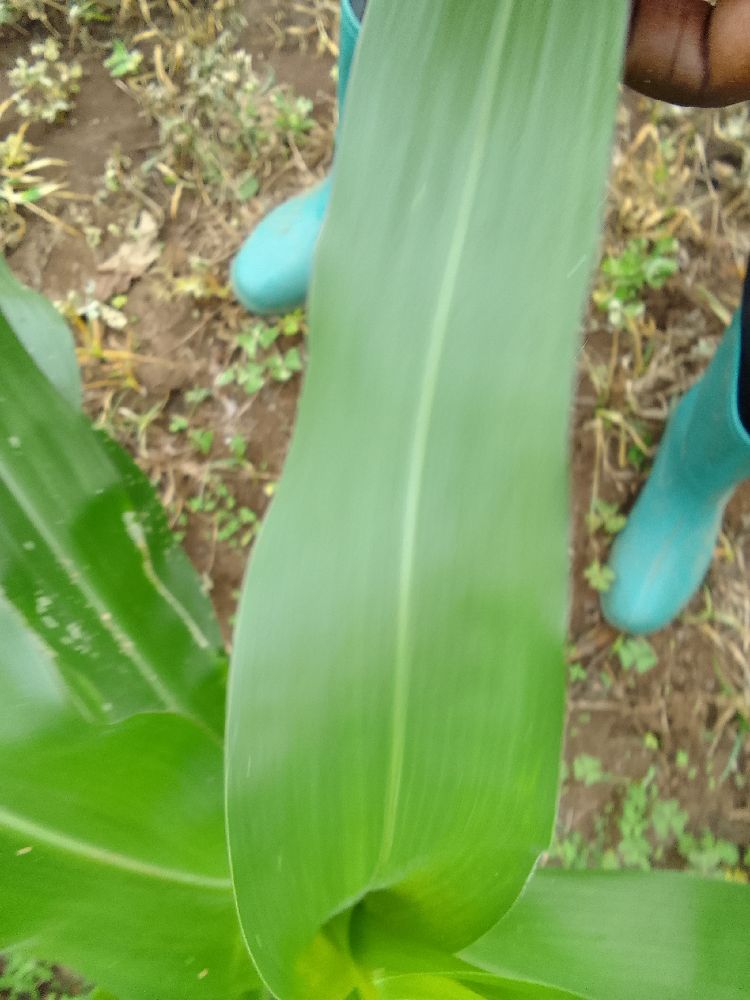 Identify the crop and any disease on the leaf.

maize, healthy
